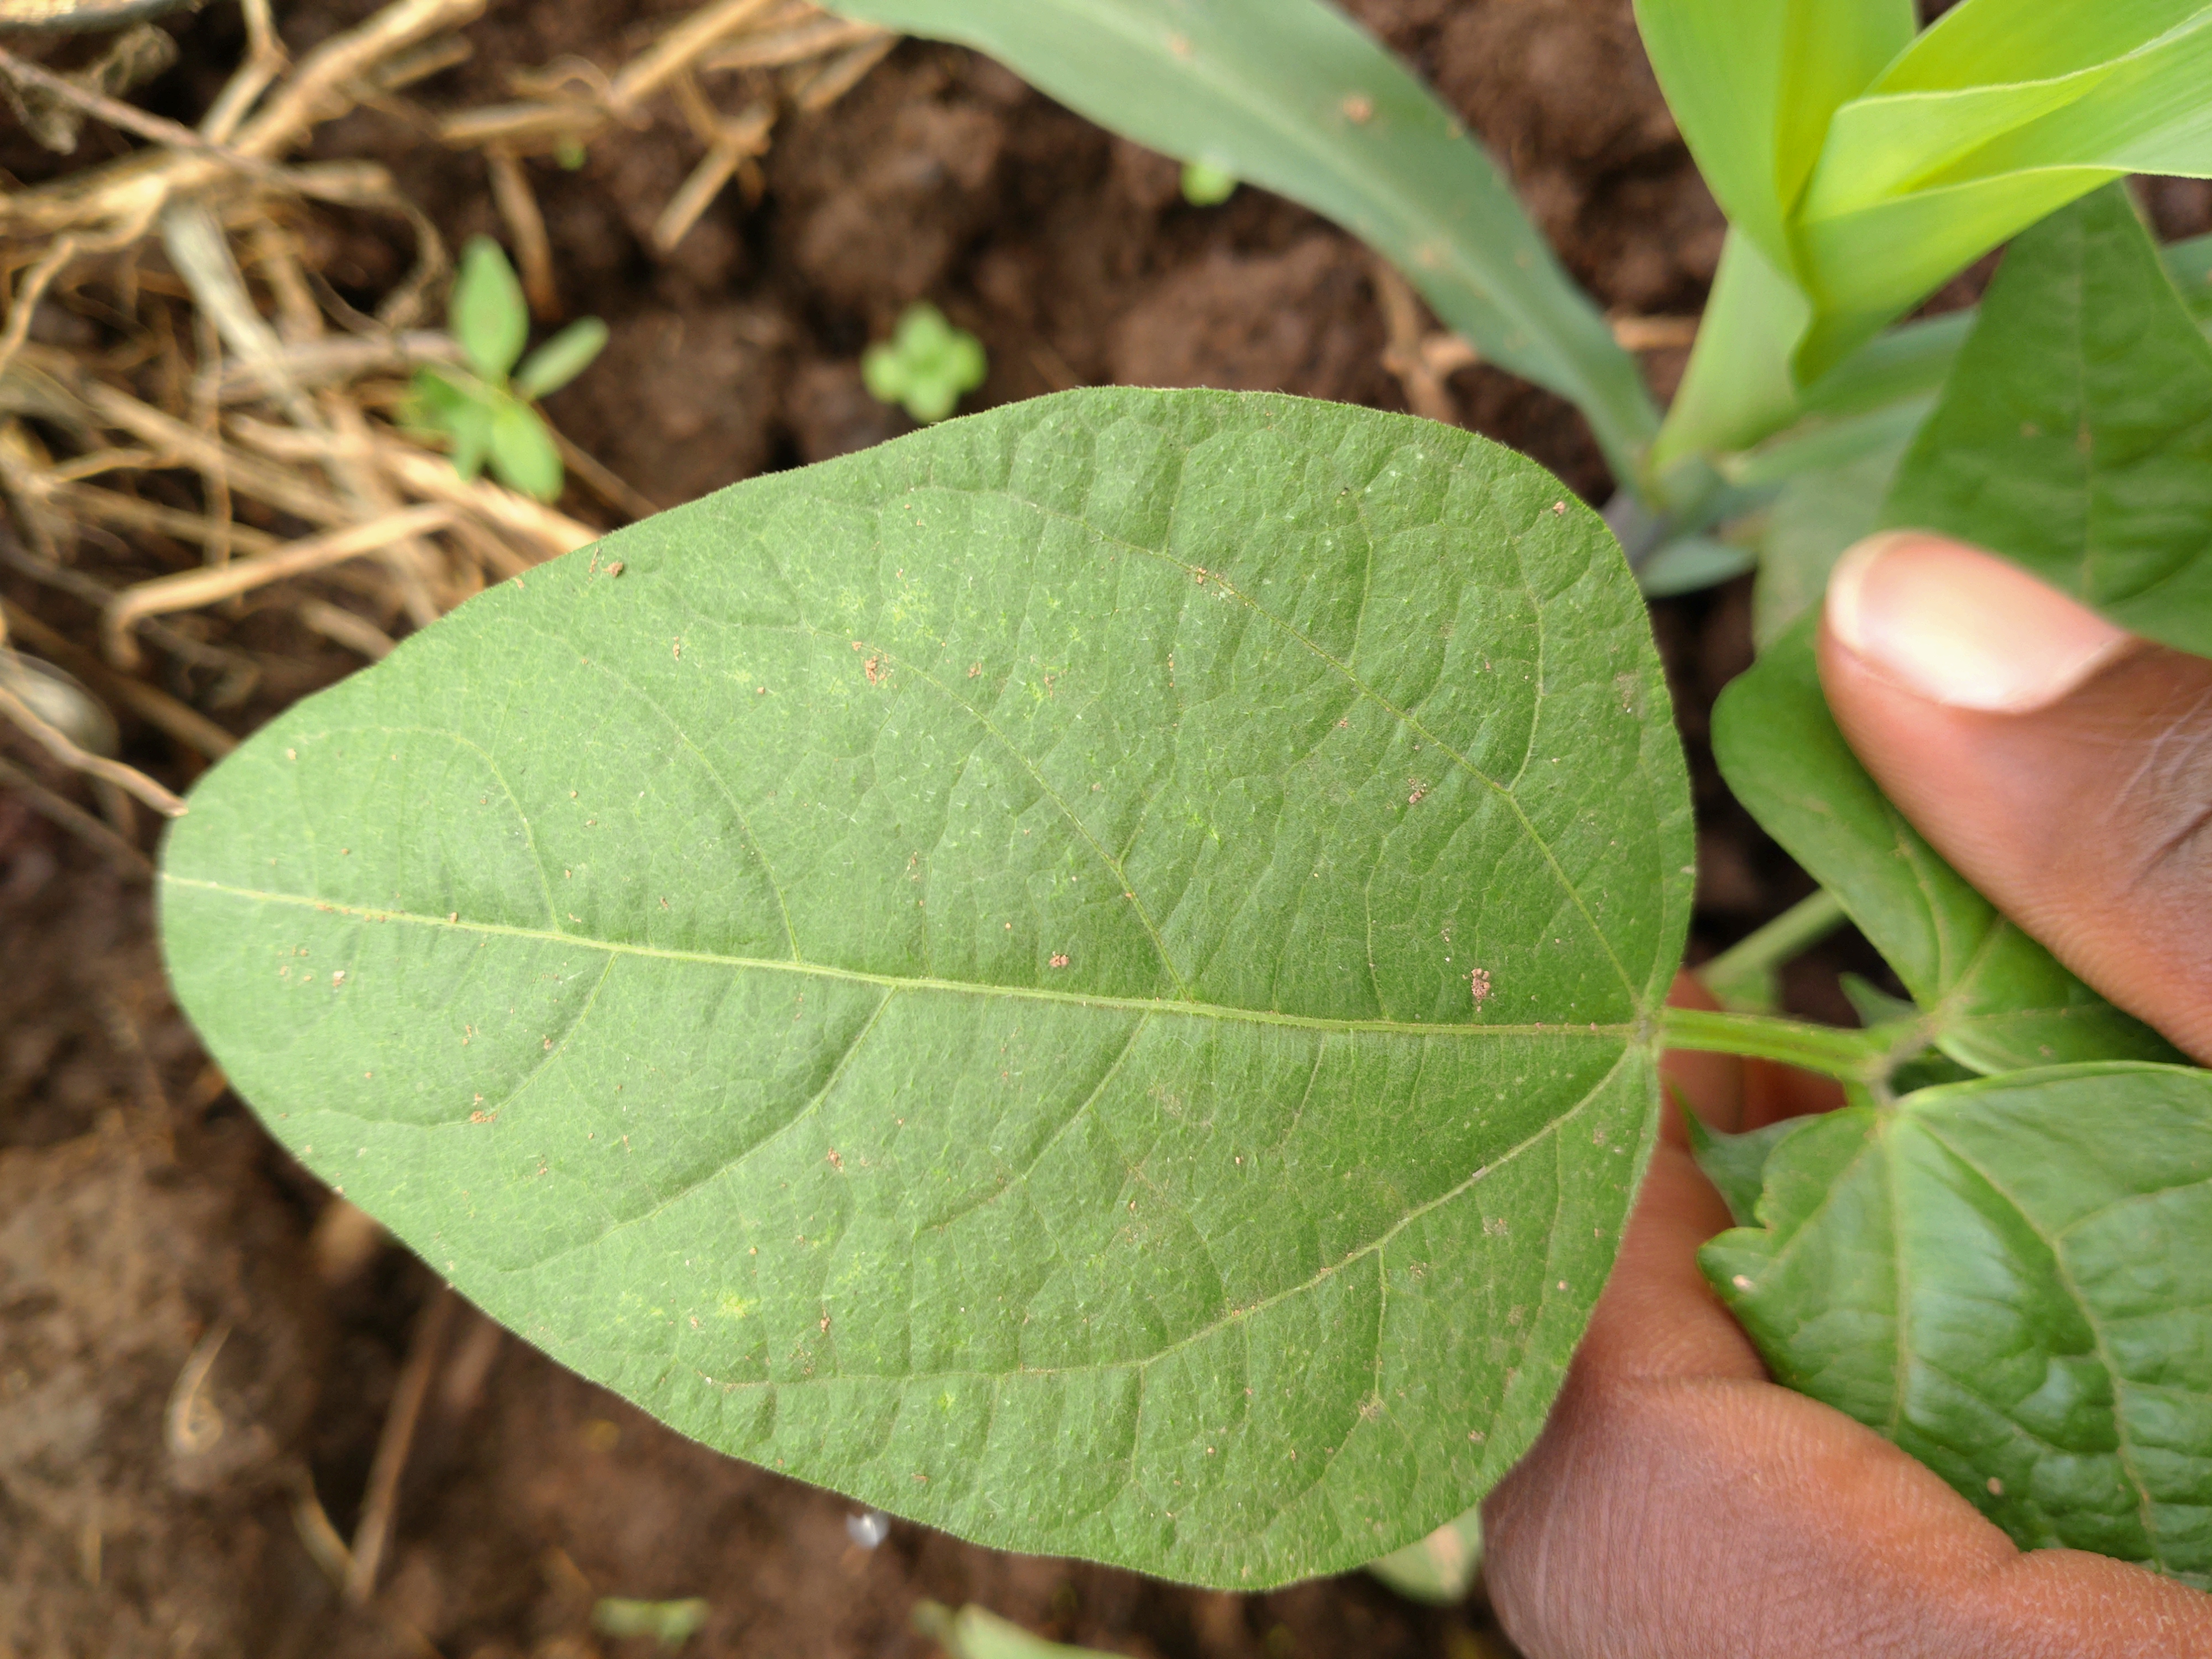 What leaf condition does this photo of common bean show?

healthy
